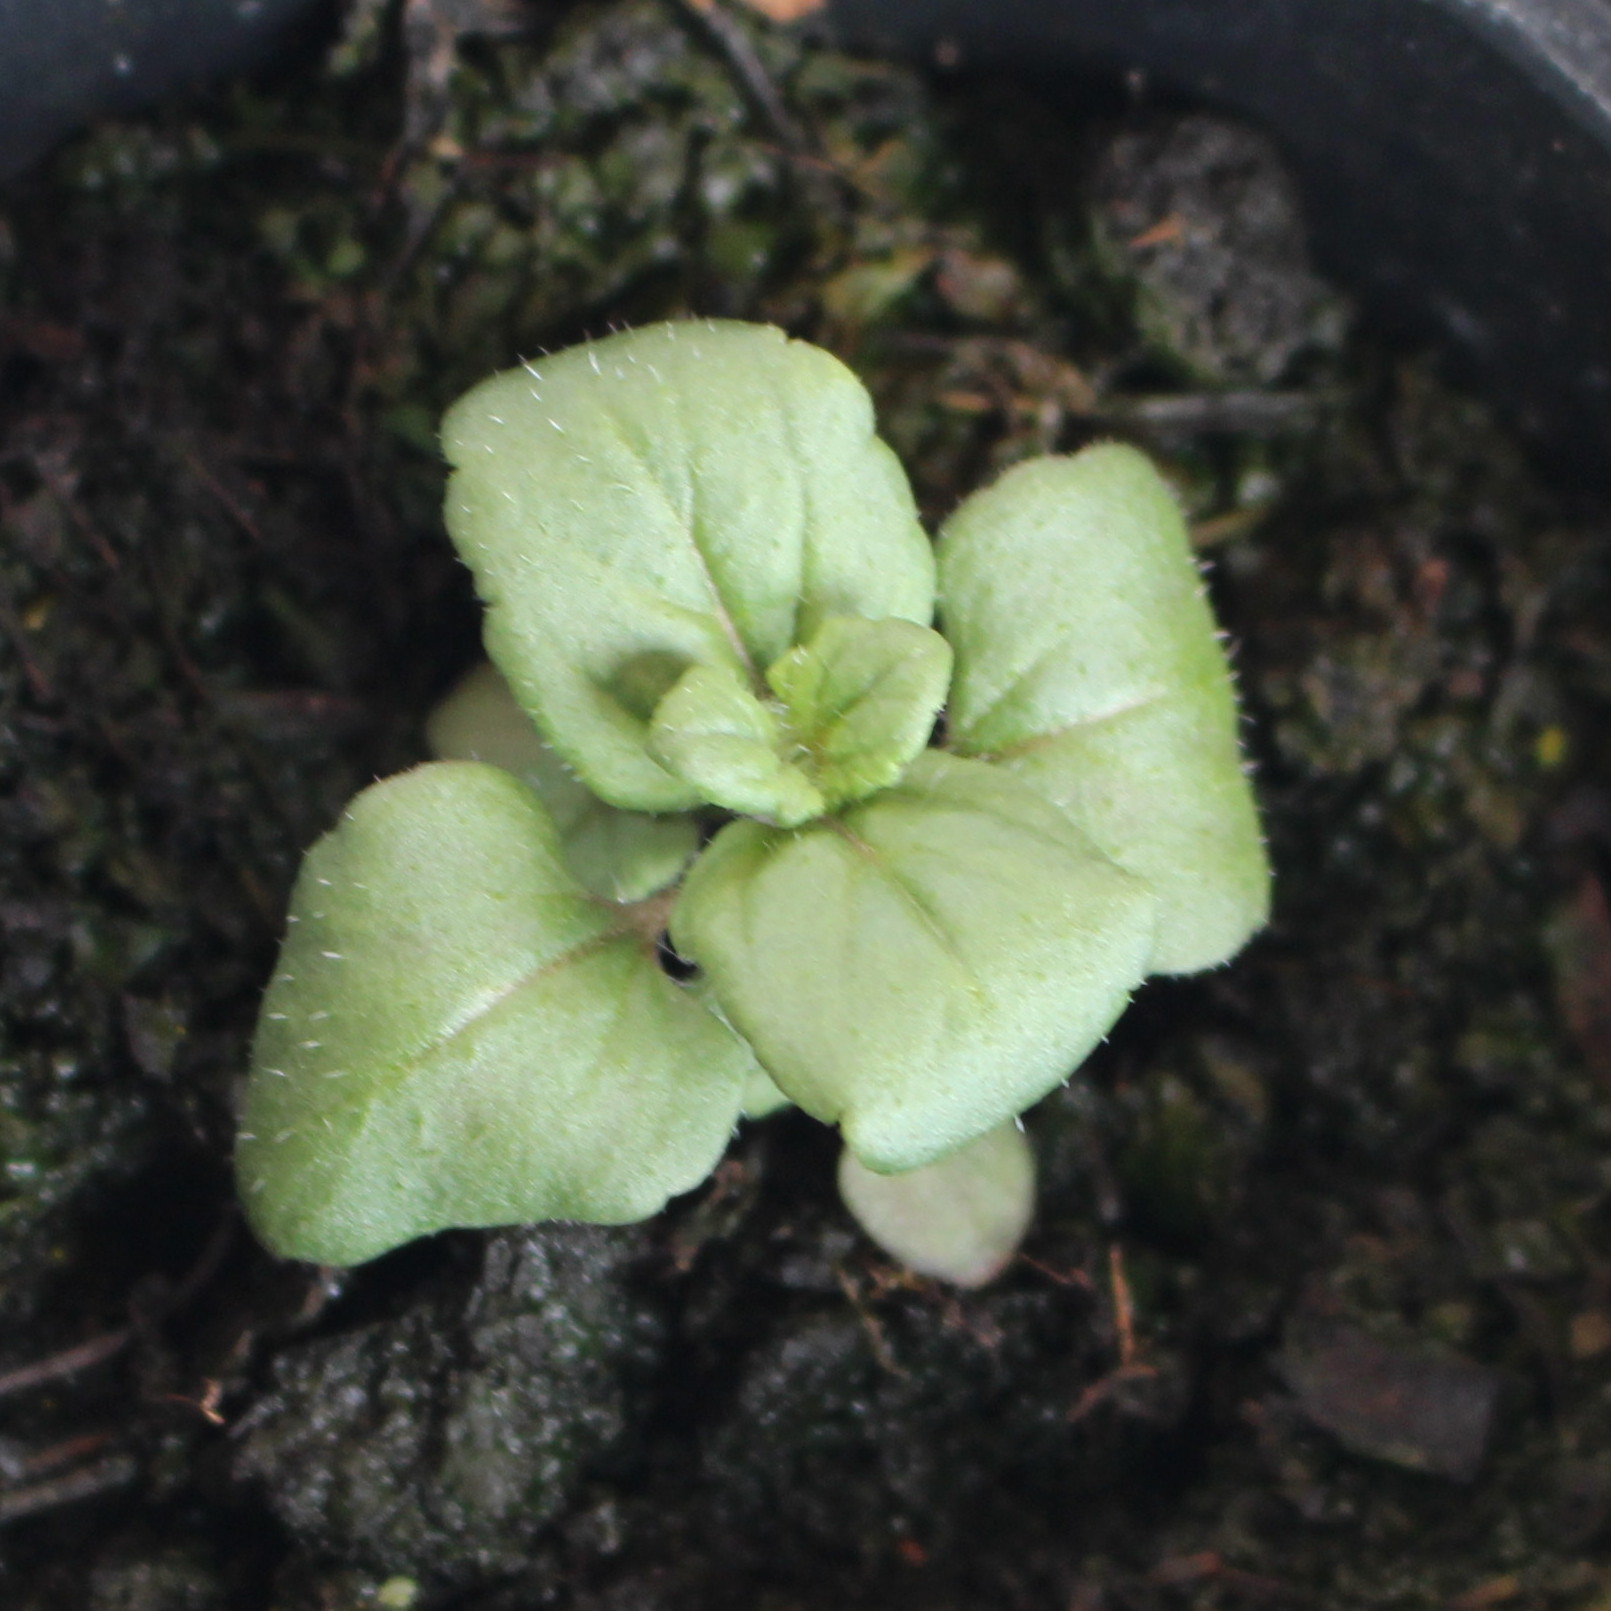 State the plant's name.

Veronica persica
